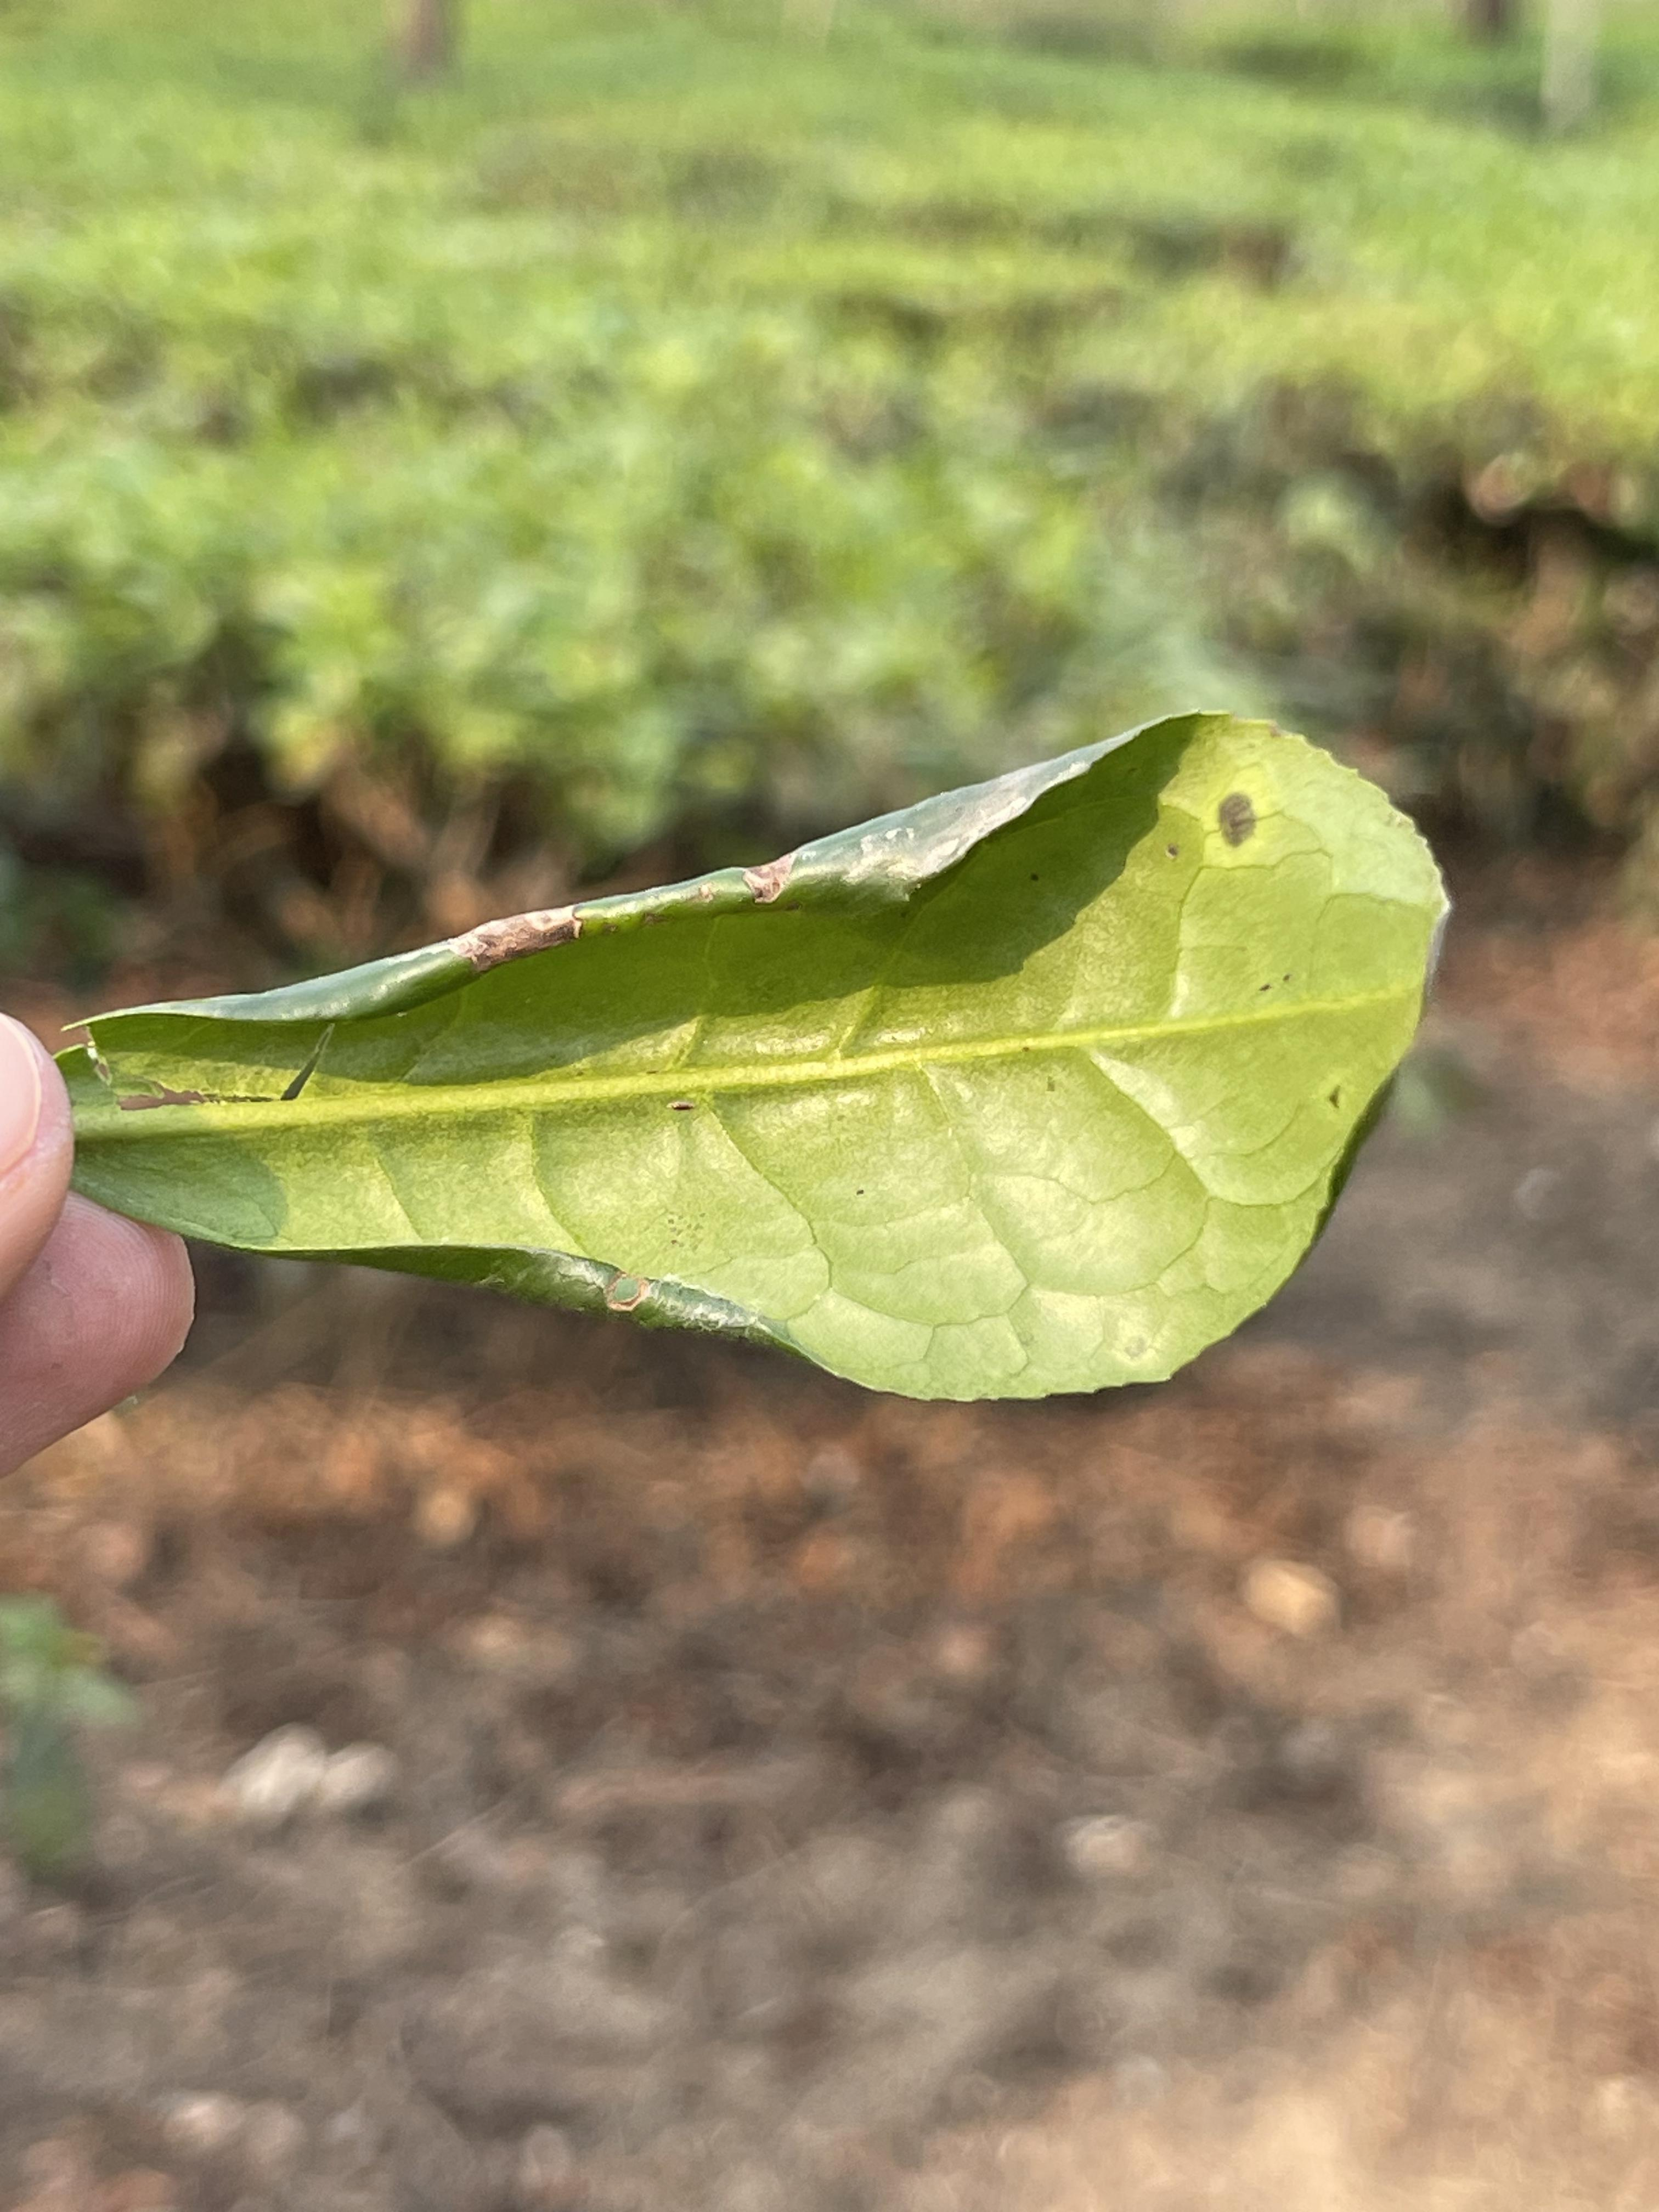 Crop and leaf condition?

tea, helopeltis
